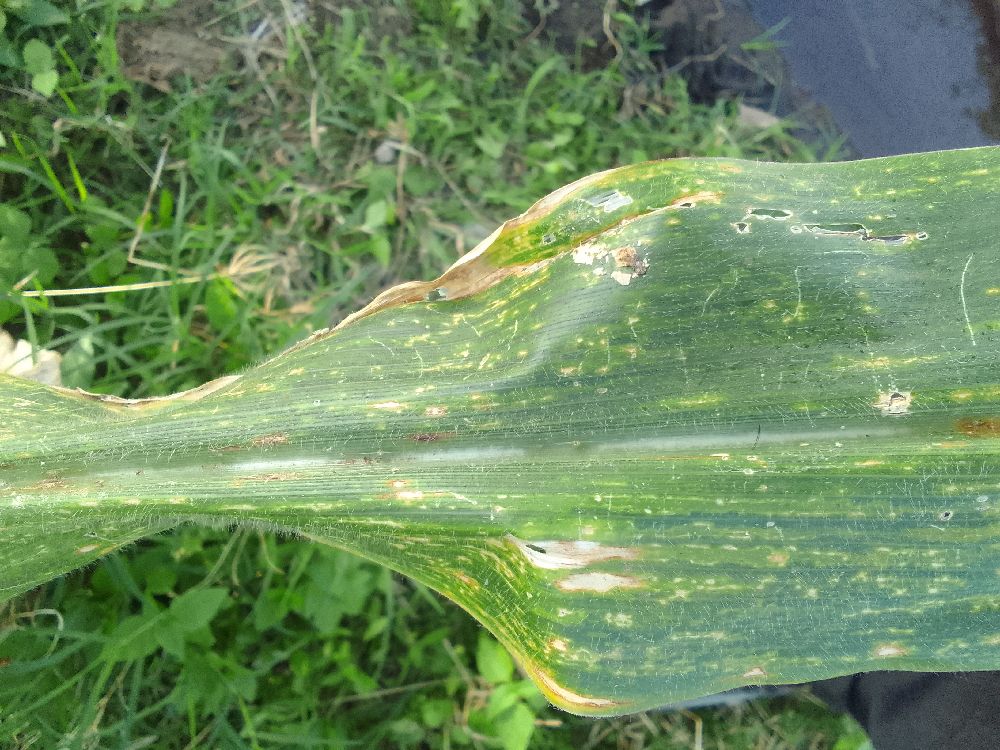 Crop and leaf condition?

maize, maize lethal necrosis
